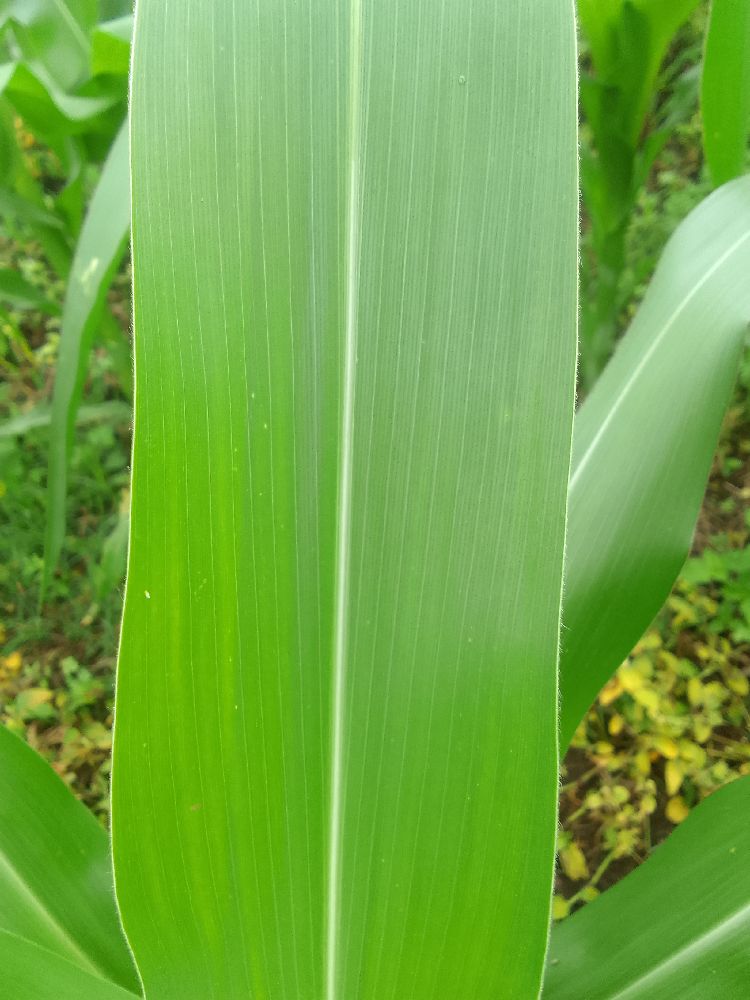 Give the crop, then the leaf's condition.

maize, healthy
